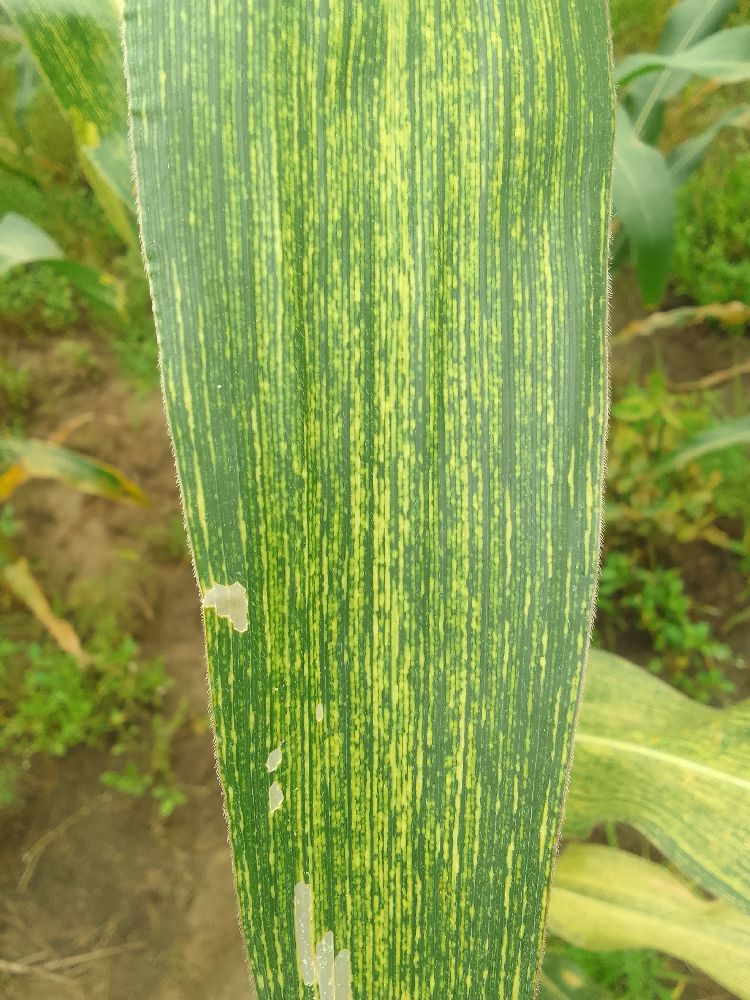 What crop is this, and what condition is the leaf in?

maize, maize streak virus
